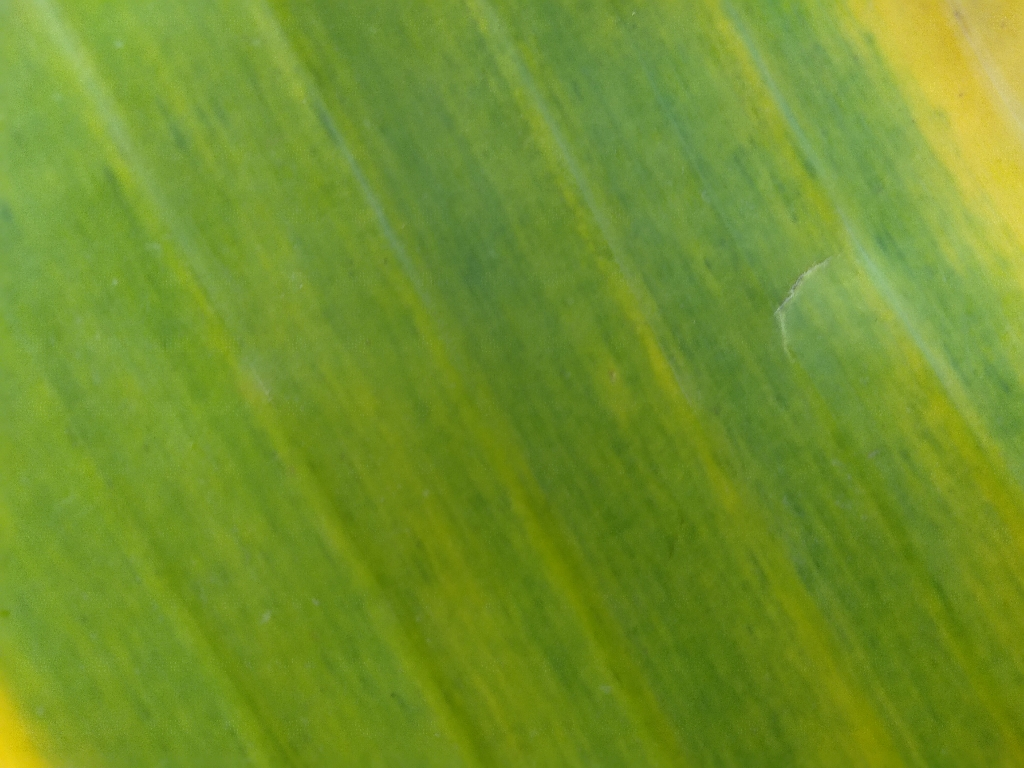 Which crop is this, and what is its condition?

banana, fusarium wilt race 1
